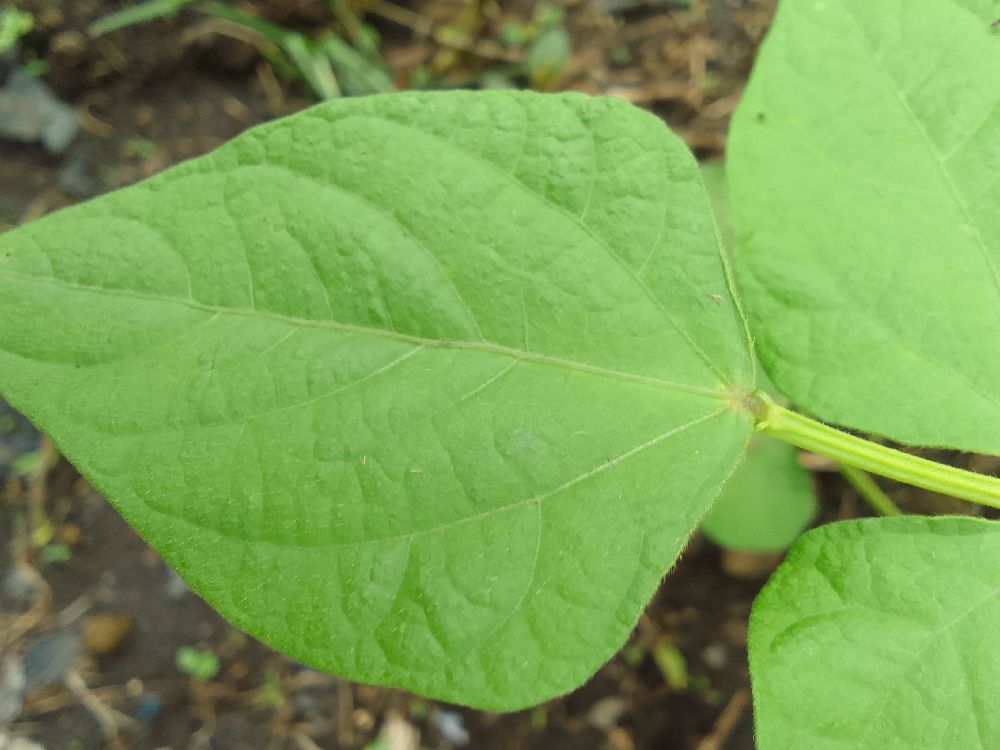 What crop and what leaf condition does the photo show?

common bean, healthy
